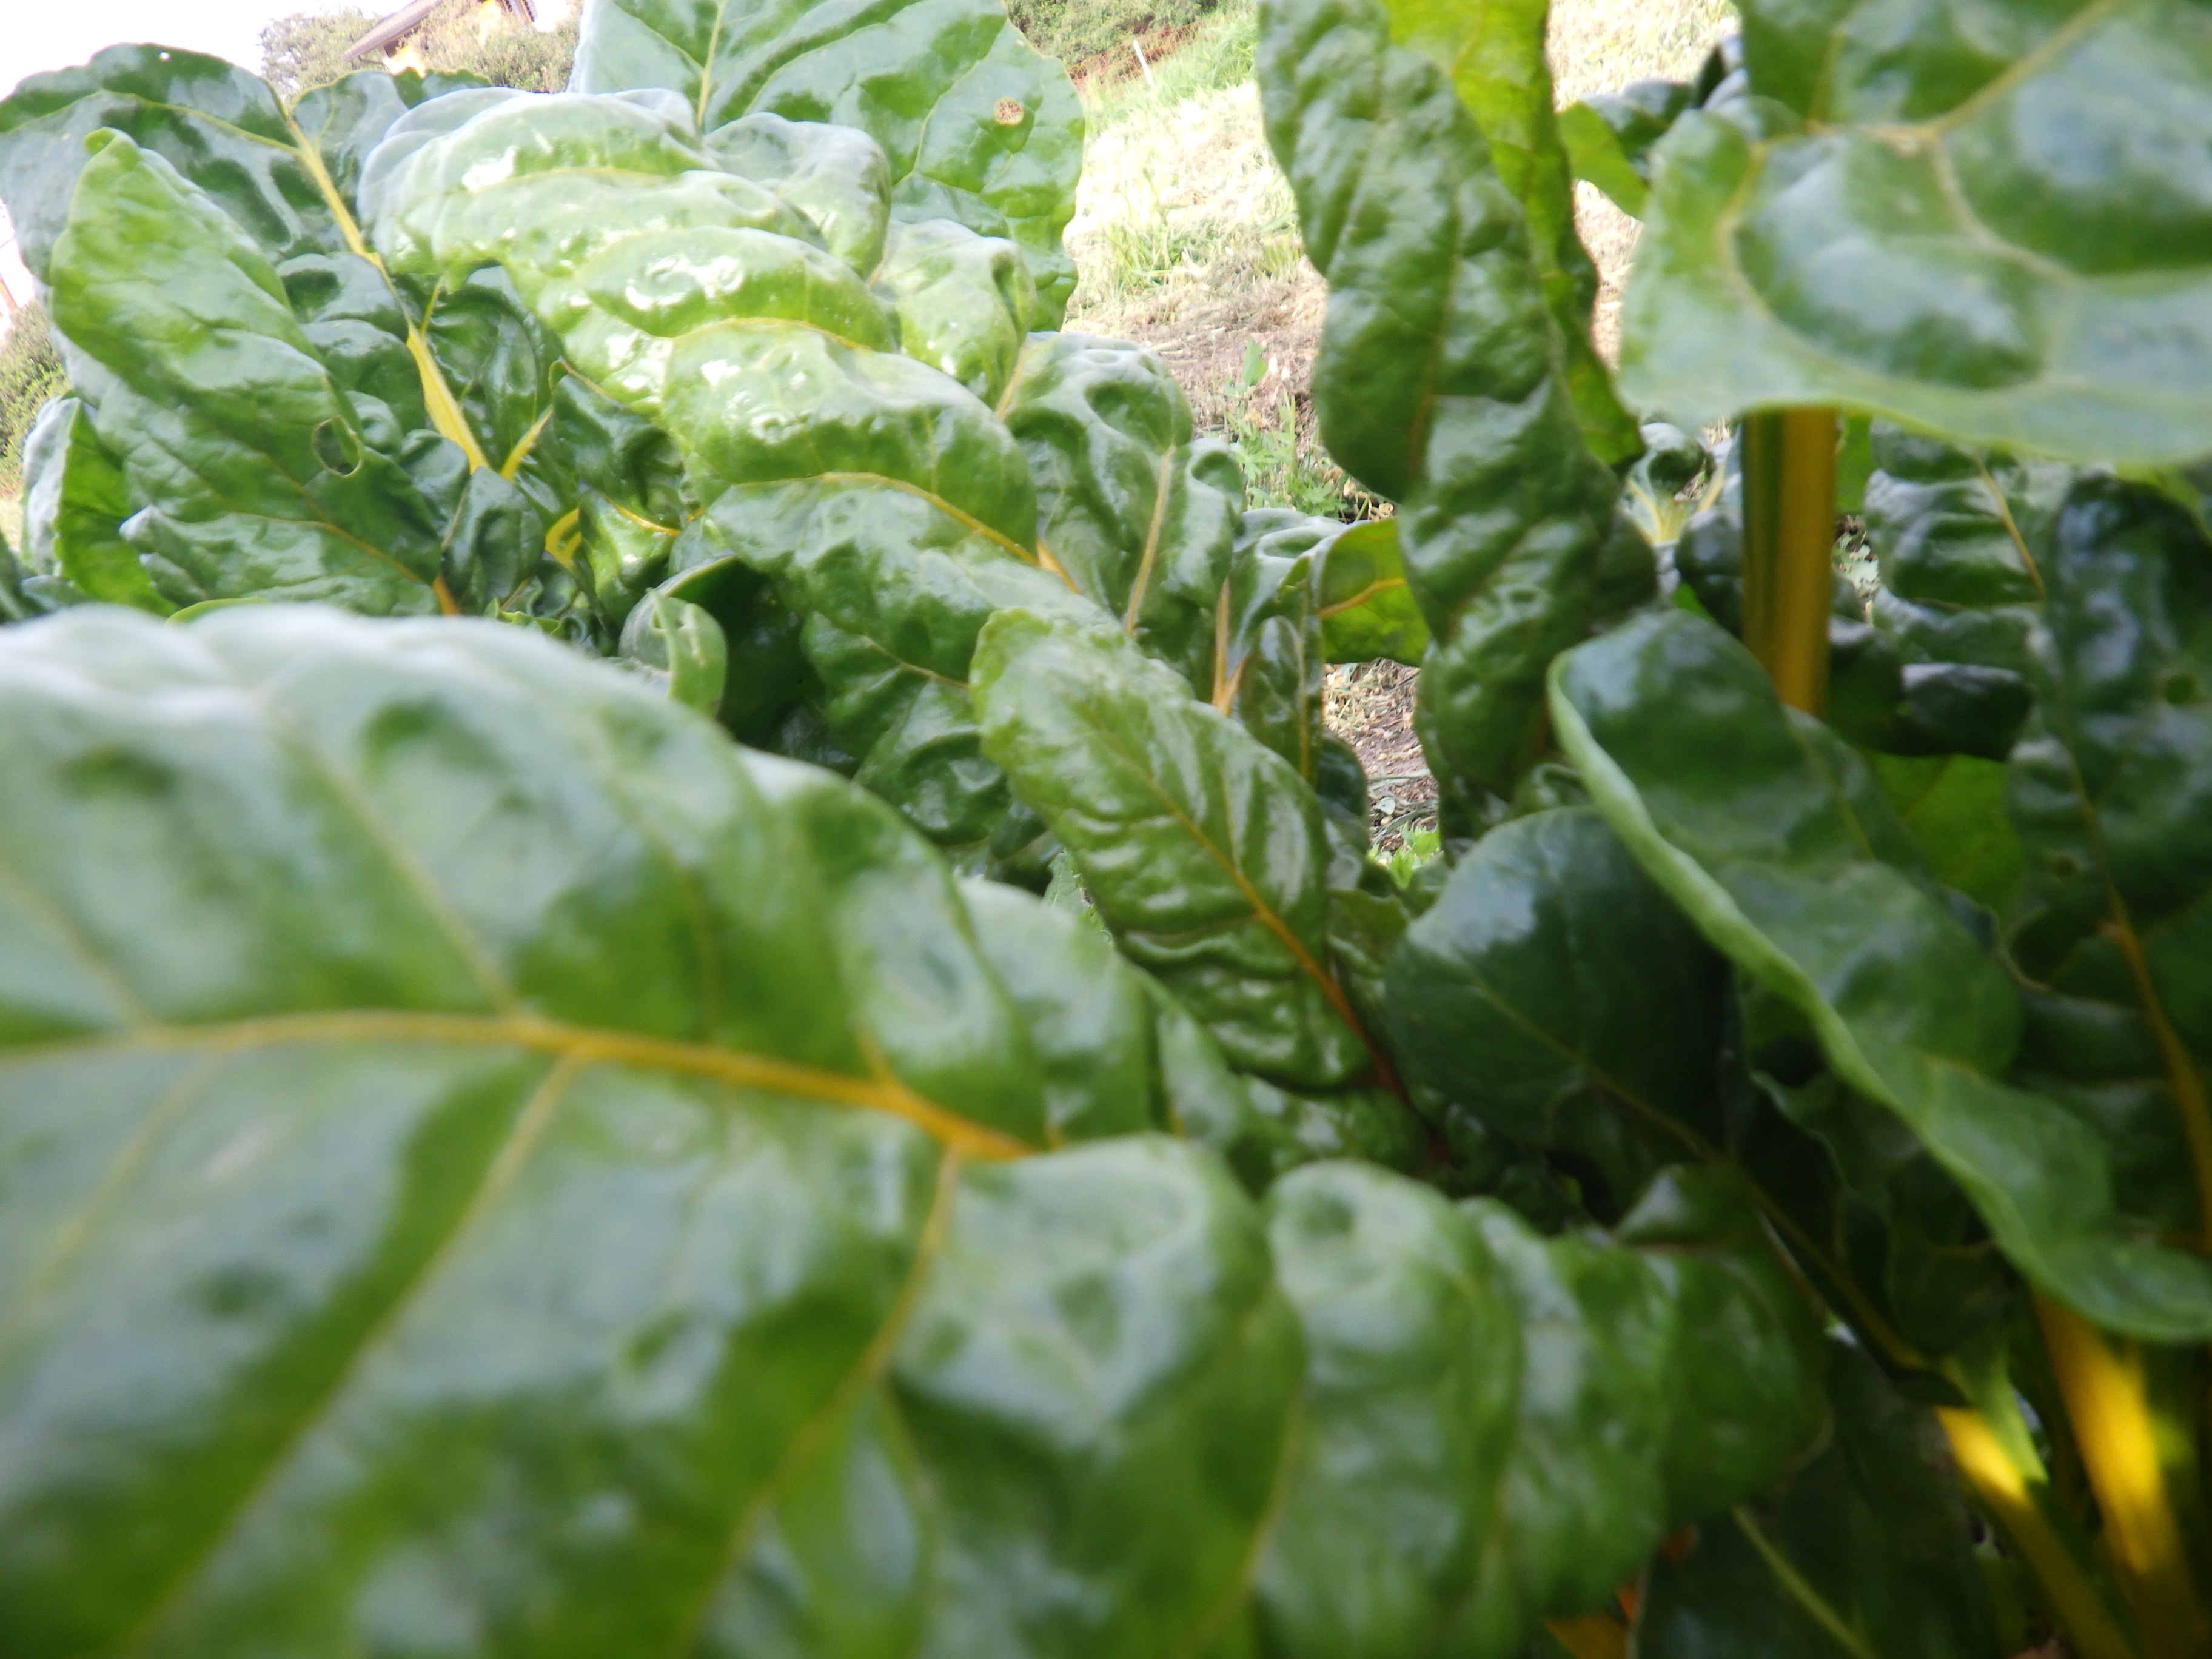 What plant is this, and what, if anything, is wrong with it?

chard, healthy
